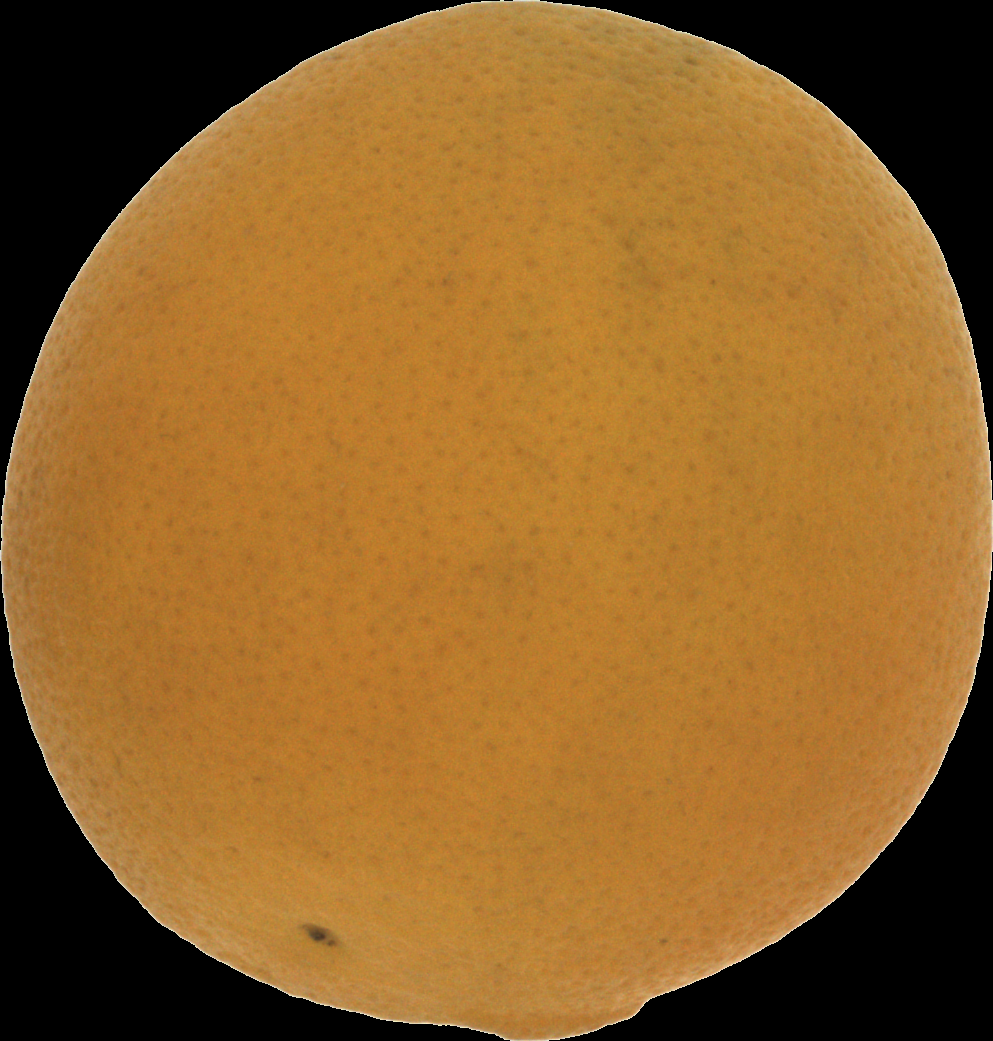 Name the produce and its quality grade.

orange, bad
